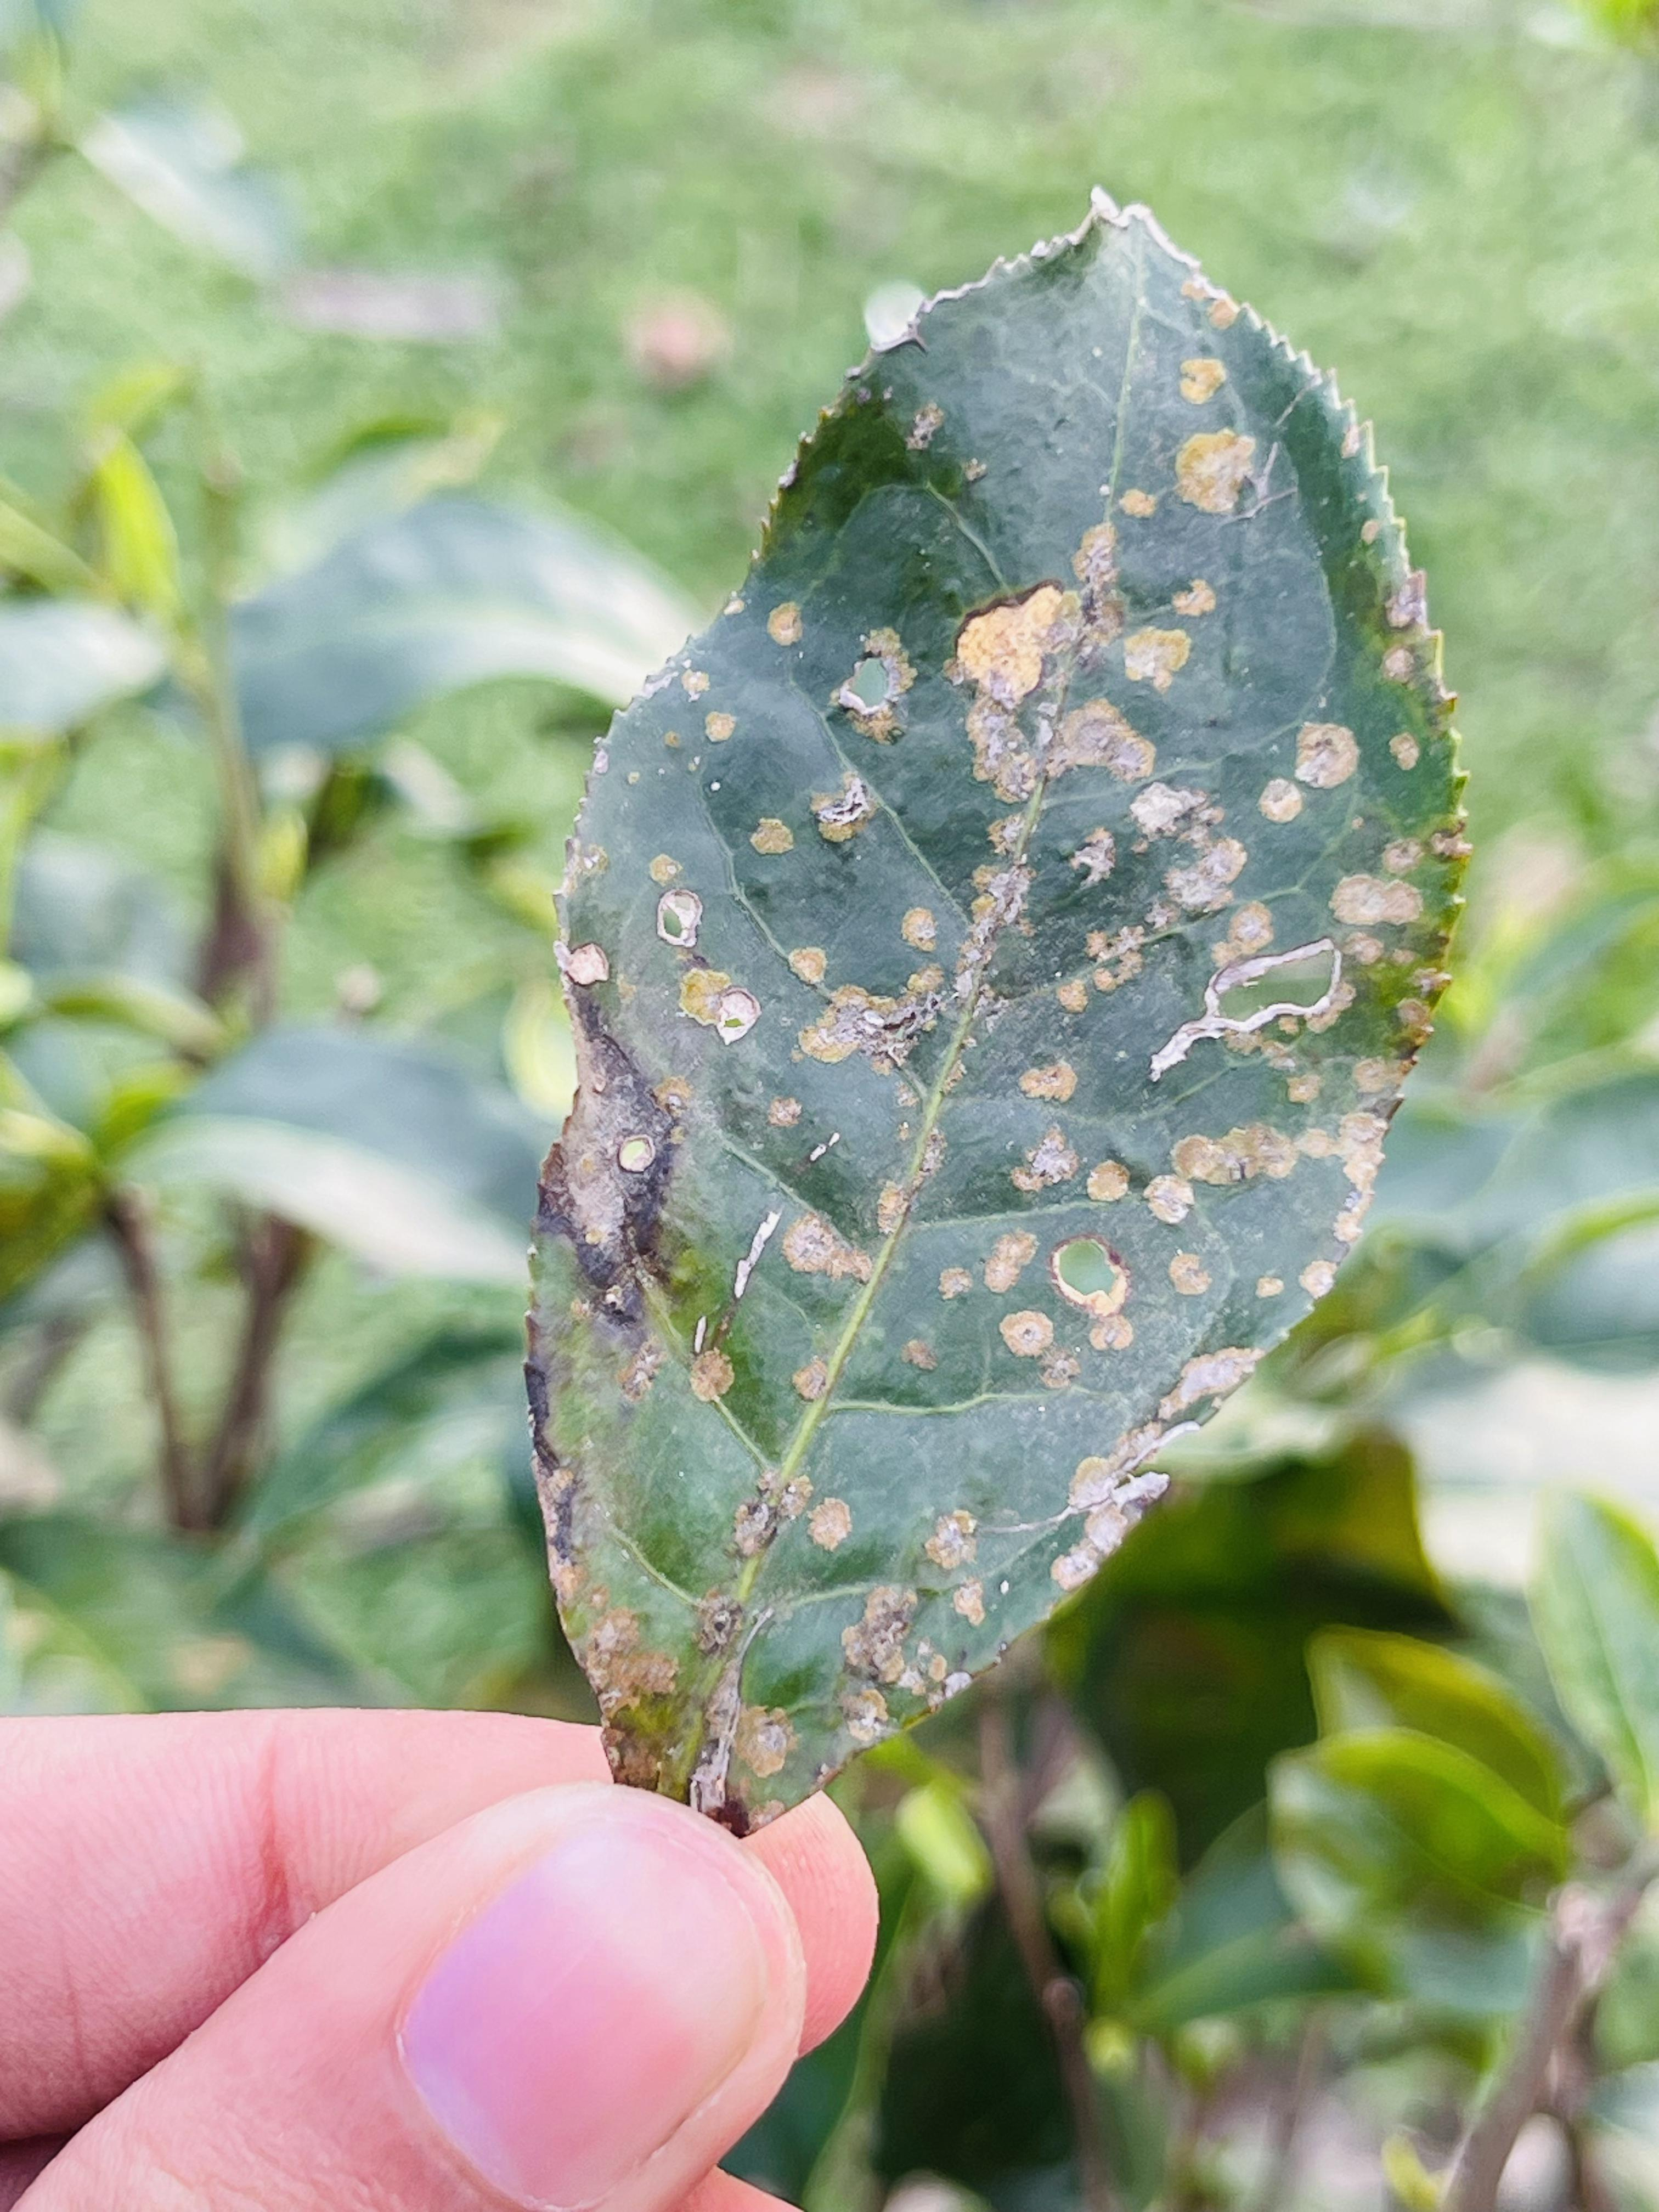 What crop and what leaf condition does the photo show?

tea, red rust
